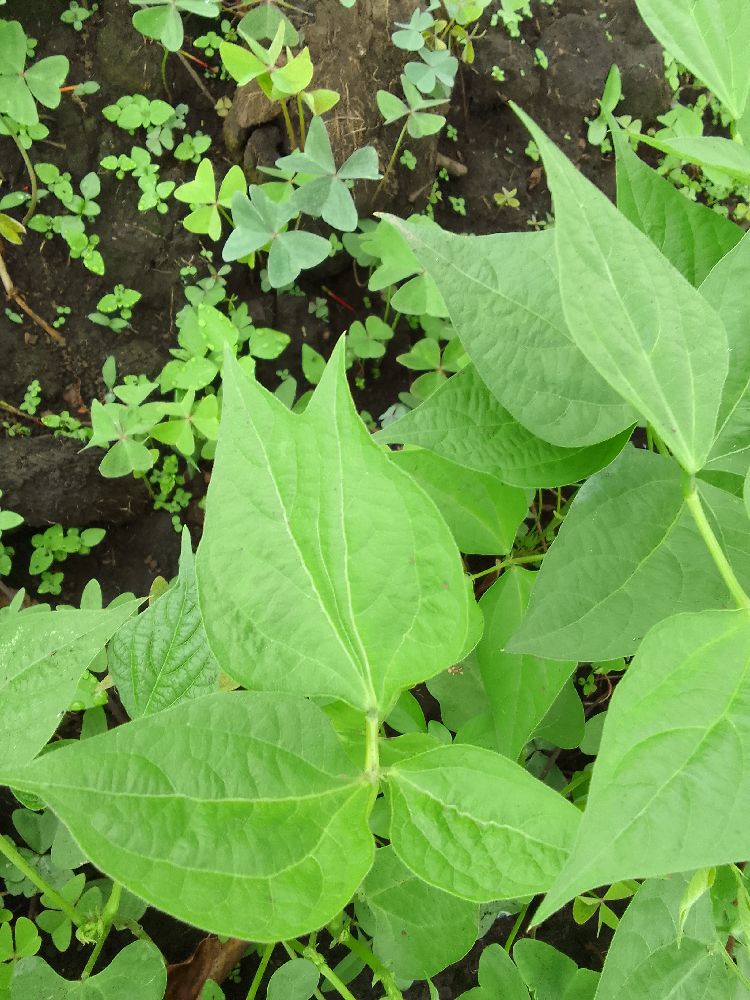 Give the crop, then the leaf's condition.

common bean, healthy
